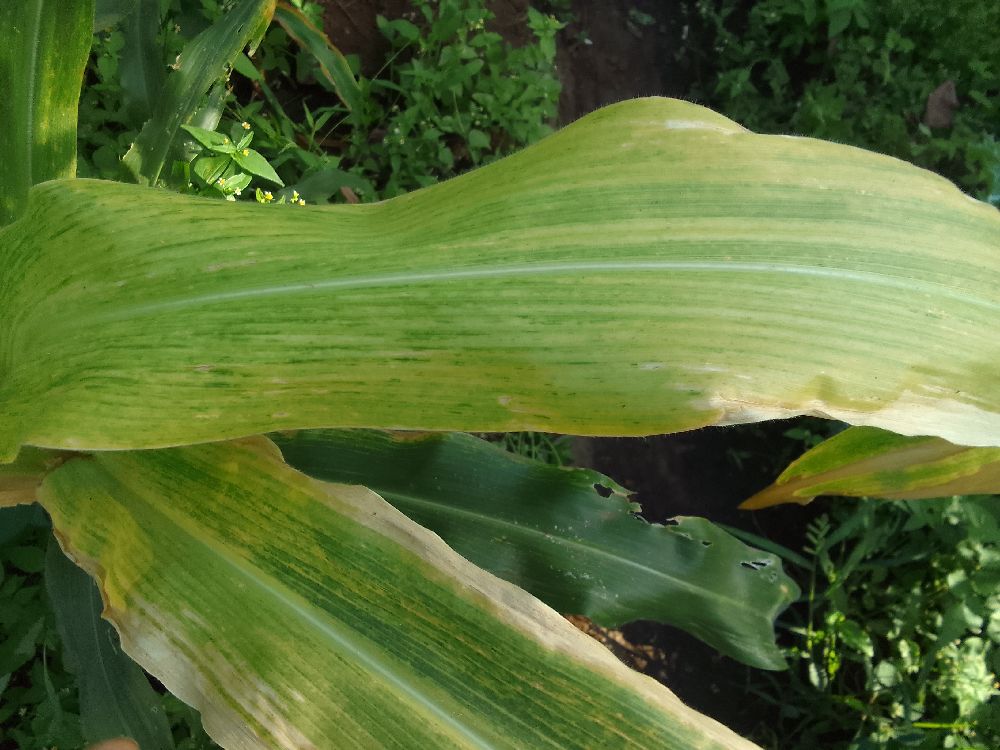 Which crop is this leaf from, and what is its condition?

maize, maize lethal necrosis
